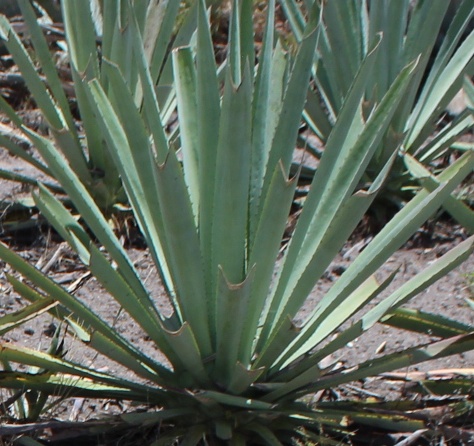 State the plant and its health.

agave, healthy
